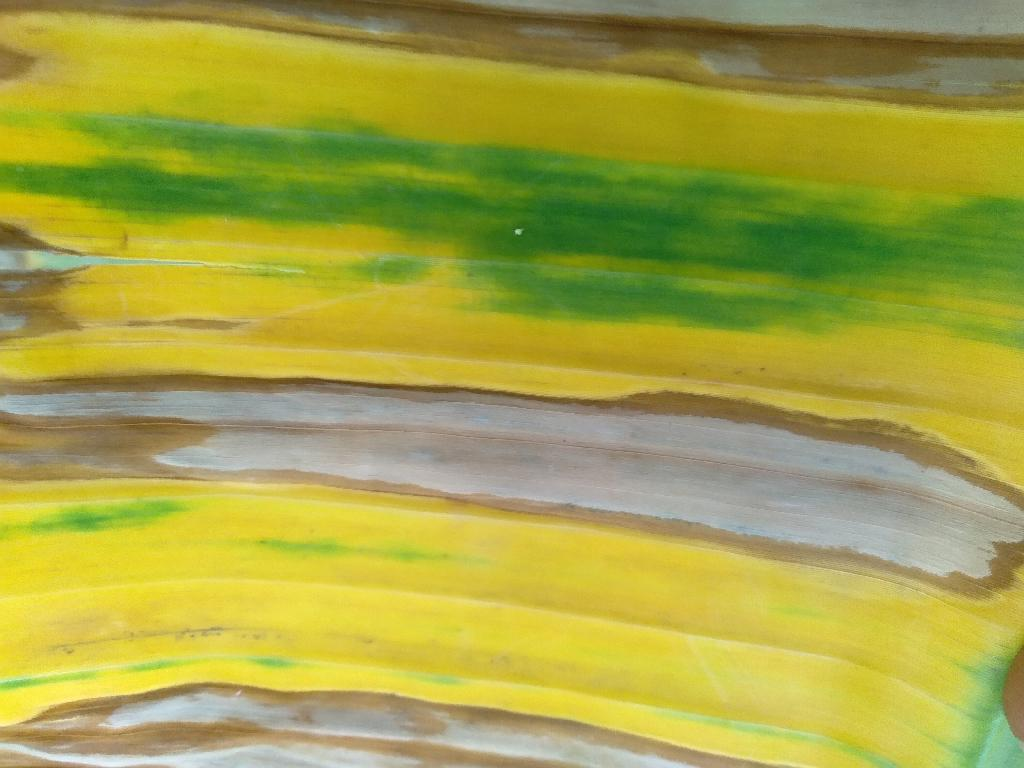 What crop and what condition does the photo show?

banana, fusarium wilt race 1
